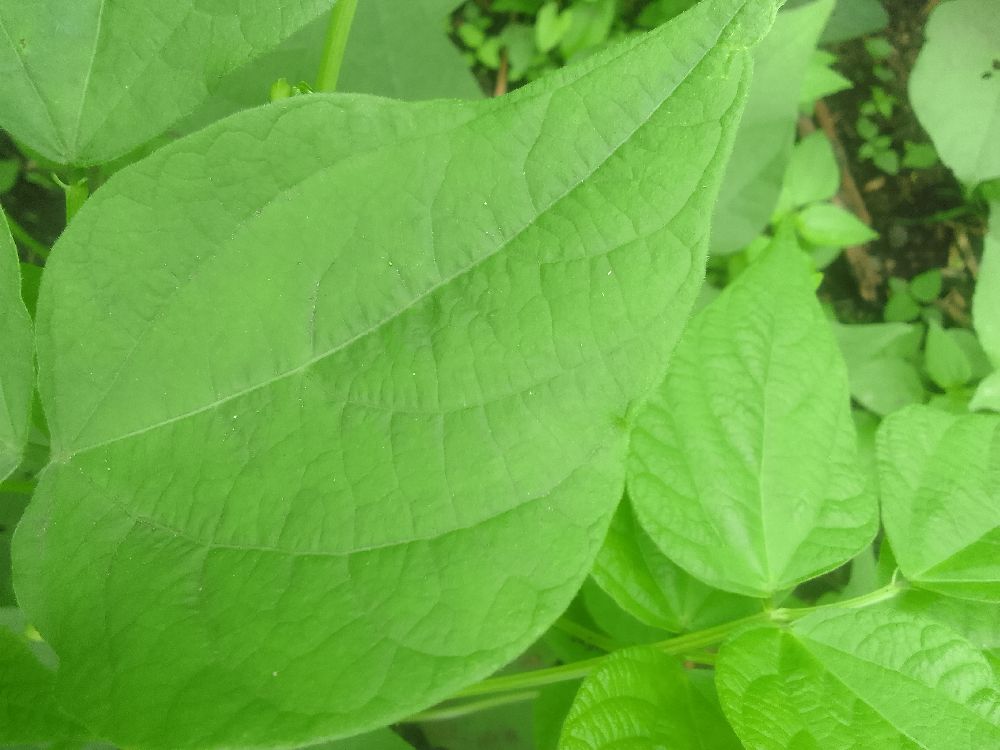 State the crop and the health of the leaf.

common bean, healthy
